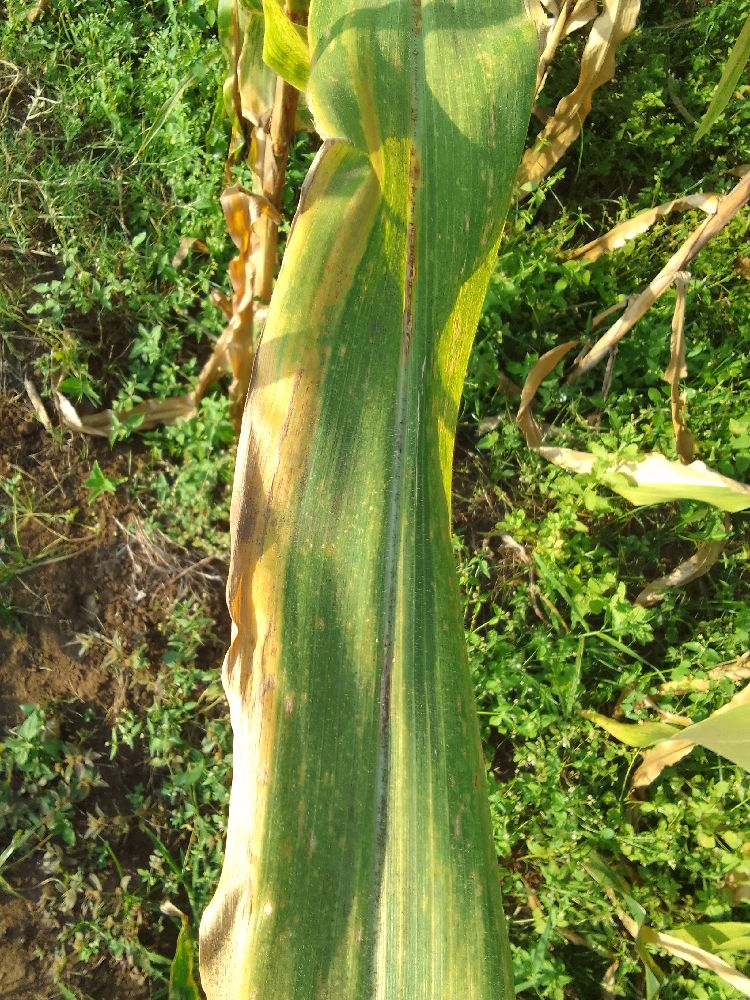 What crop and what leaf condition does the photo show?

maize, maize lethal necrosis
